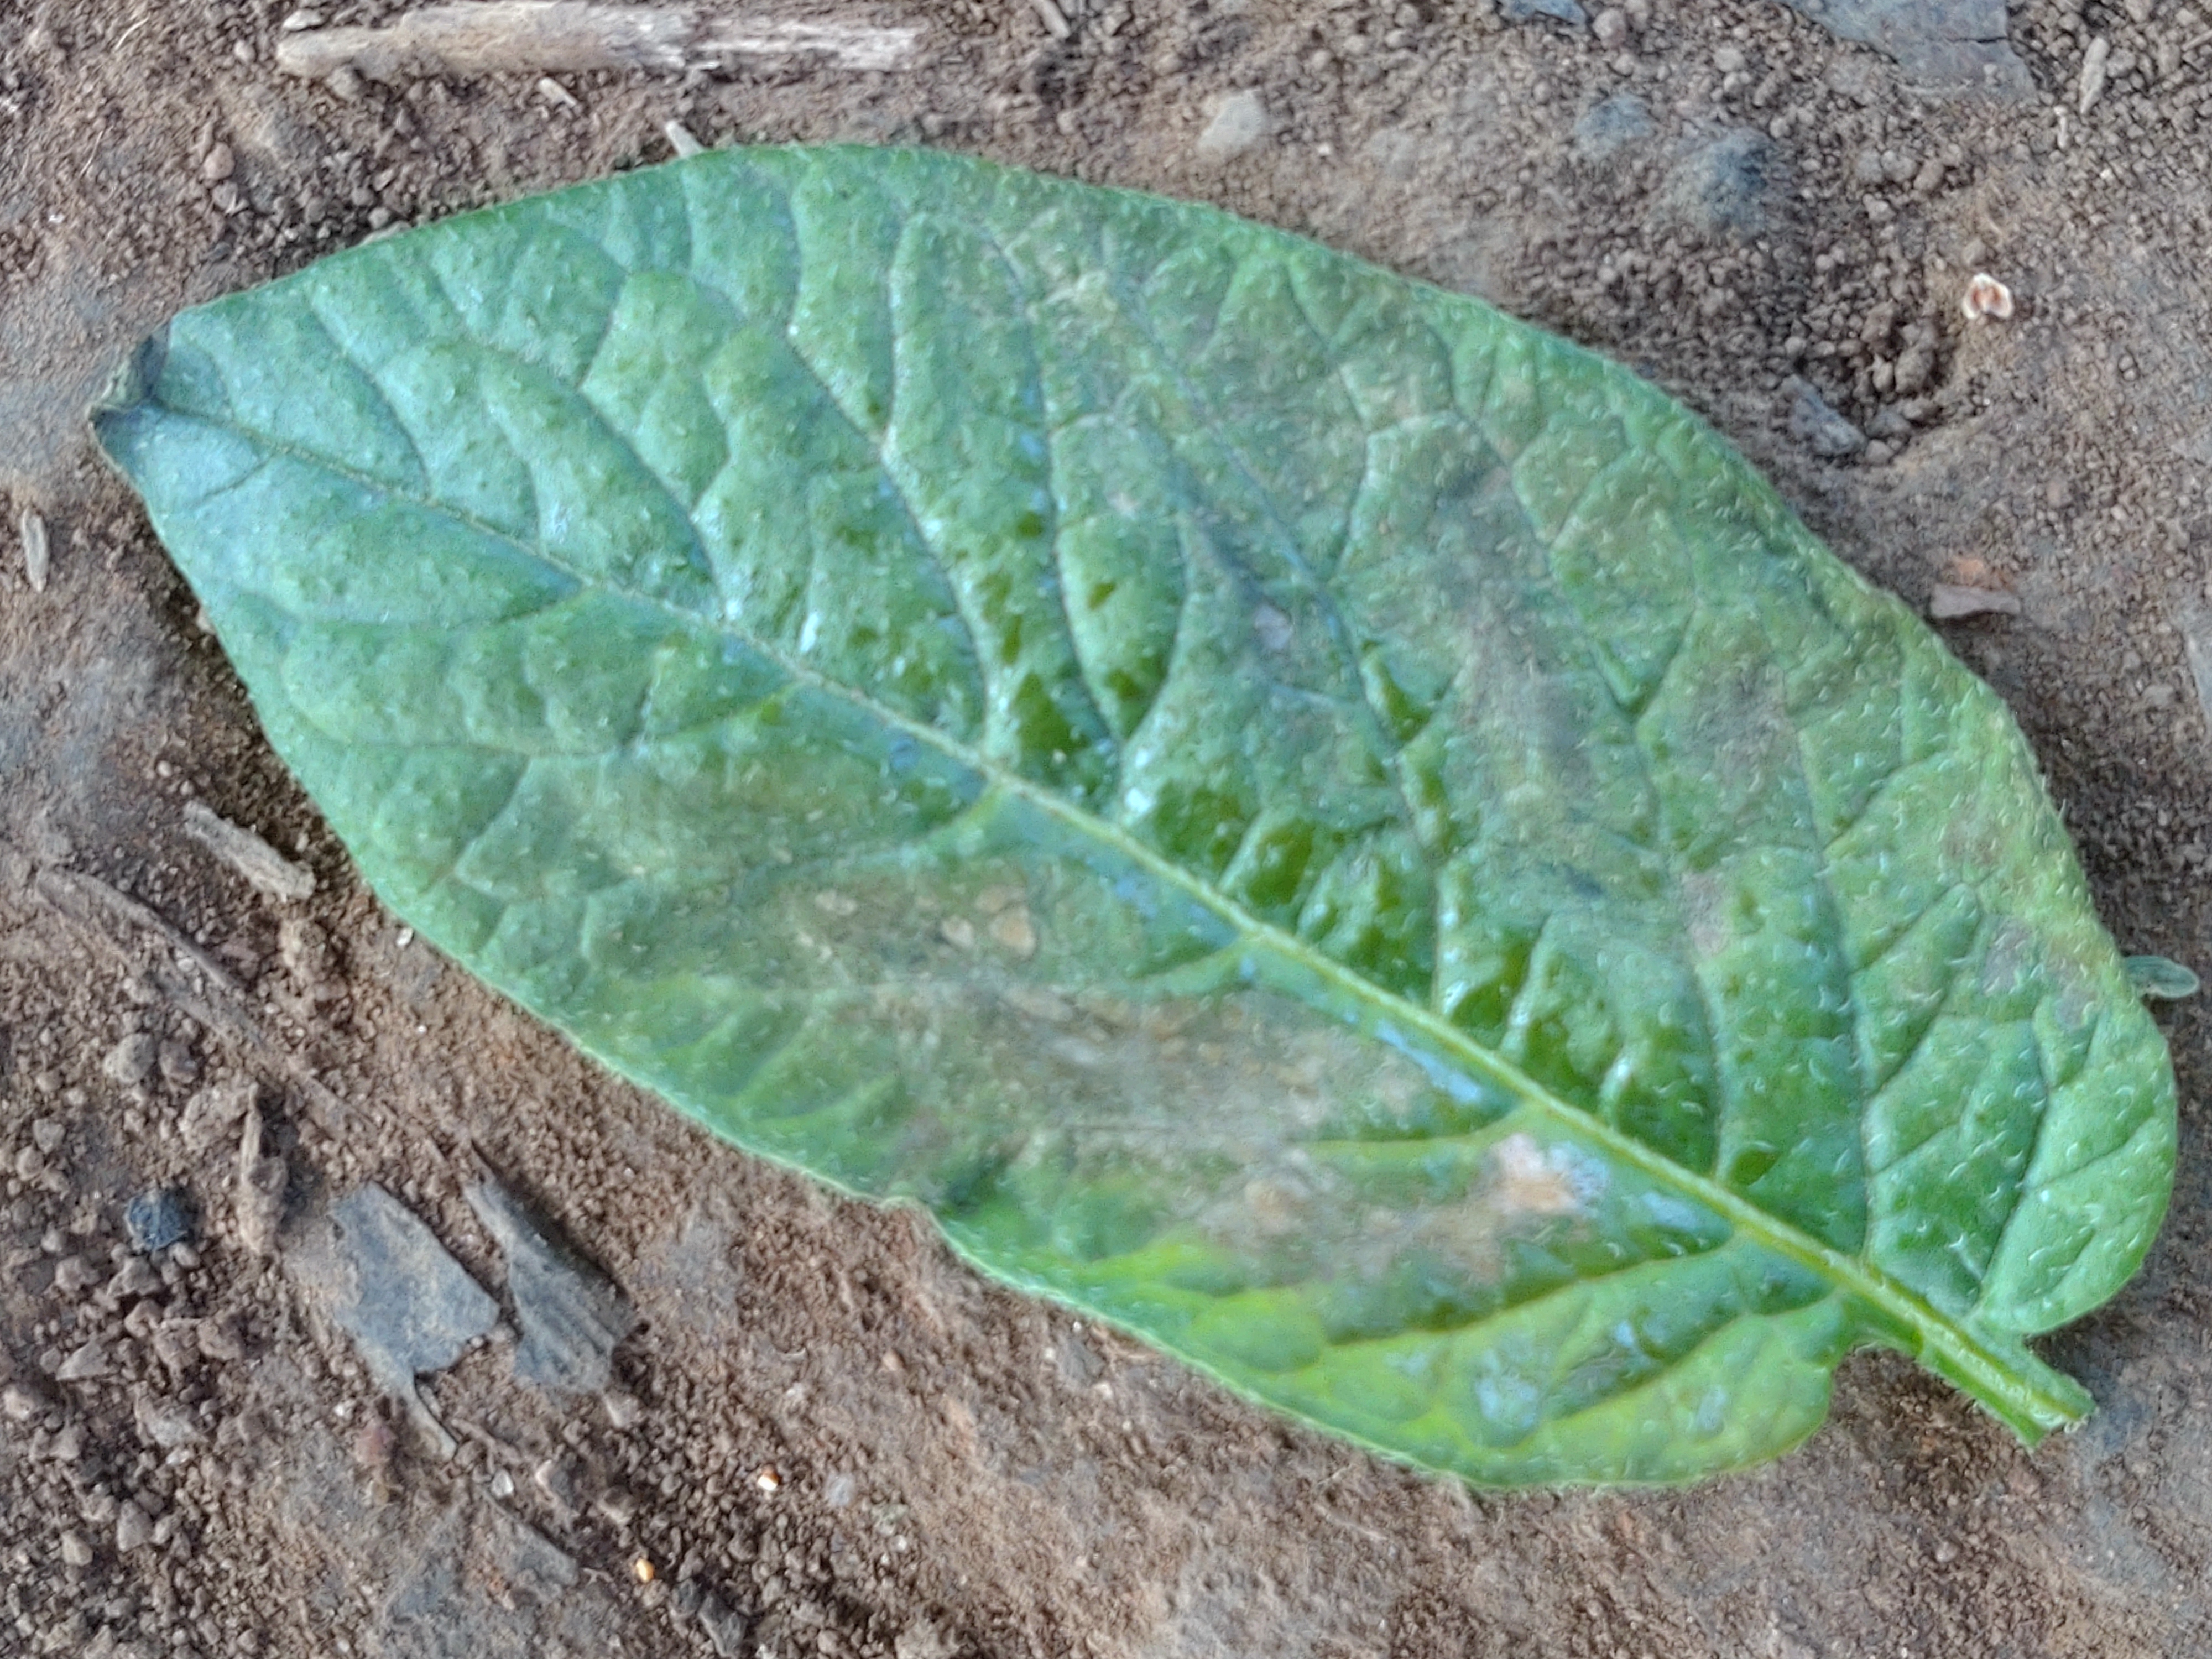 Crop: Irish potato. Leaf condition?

early blight
